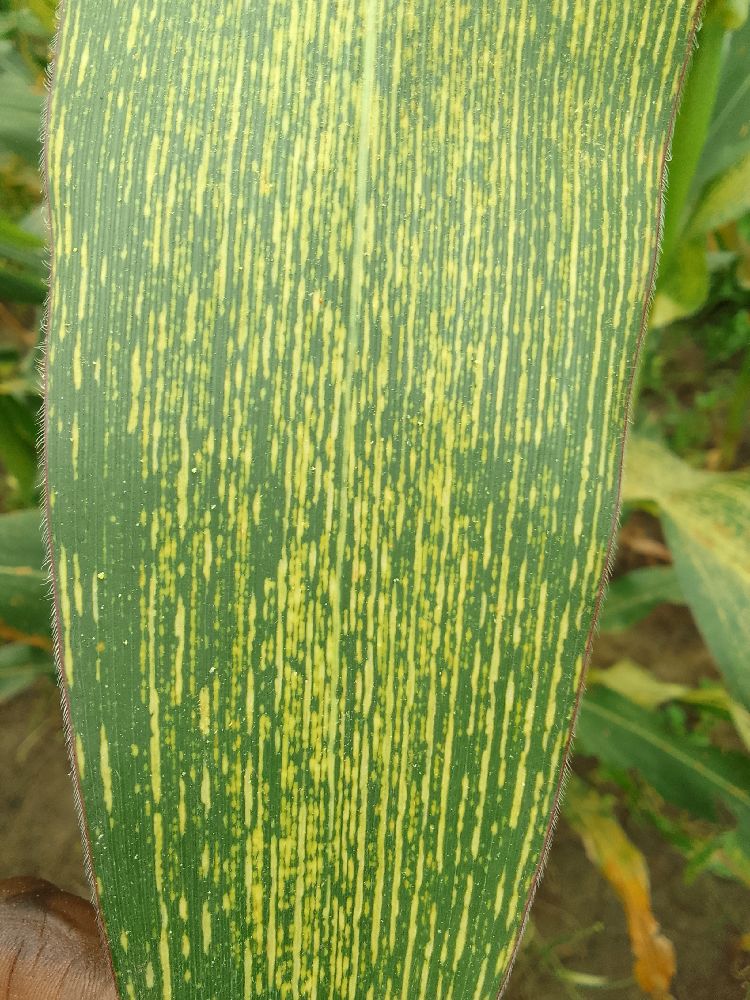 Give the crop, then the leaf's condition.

maize, maize streak virus
